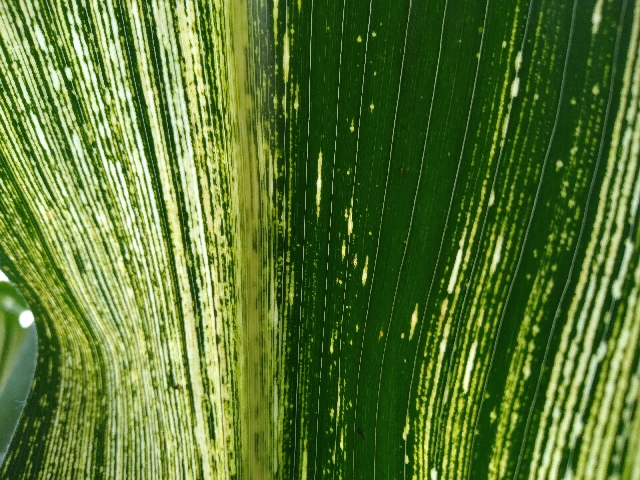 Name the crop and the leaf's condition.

maize, maize streak virus
